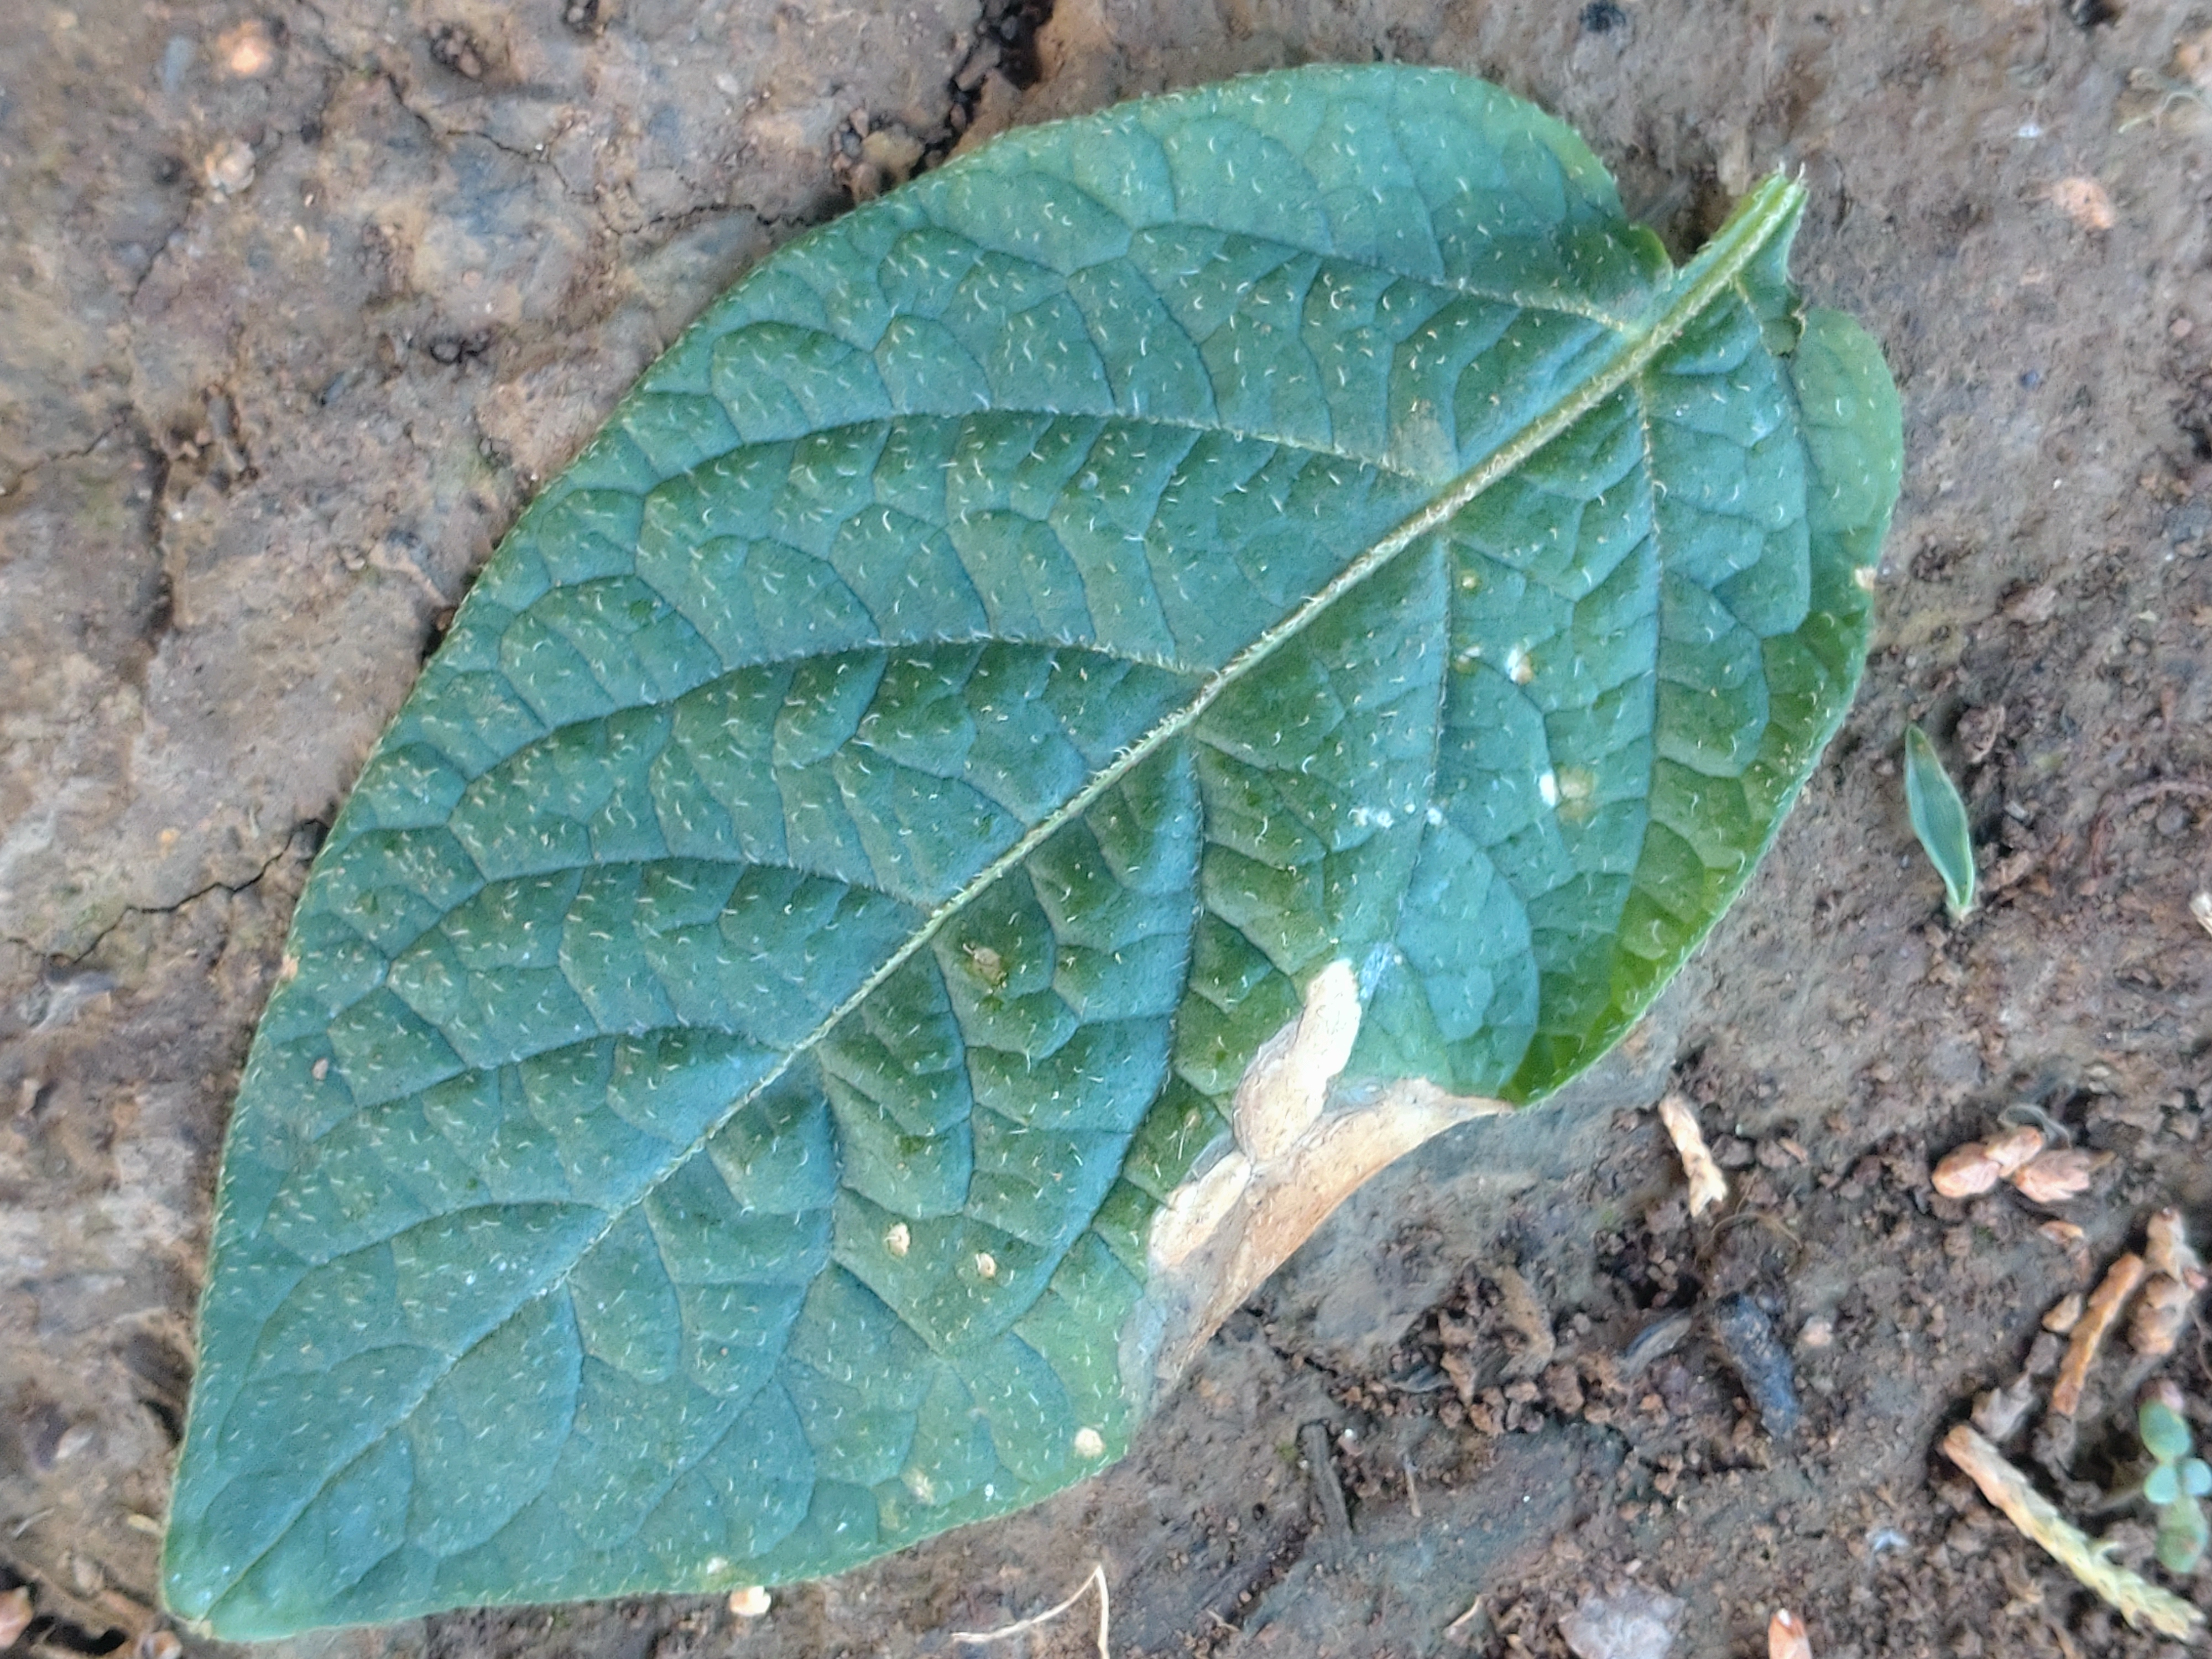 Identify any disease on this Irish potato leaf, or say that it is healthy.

early blight
